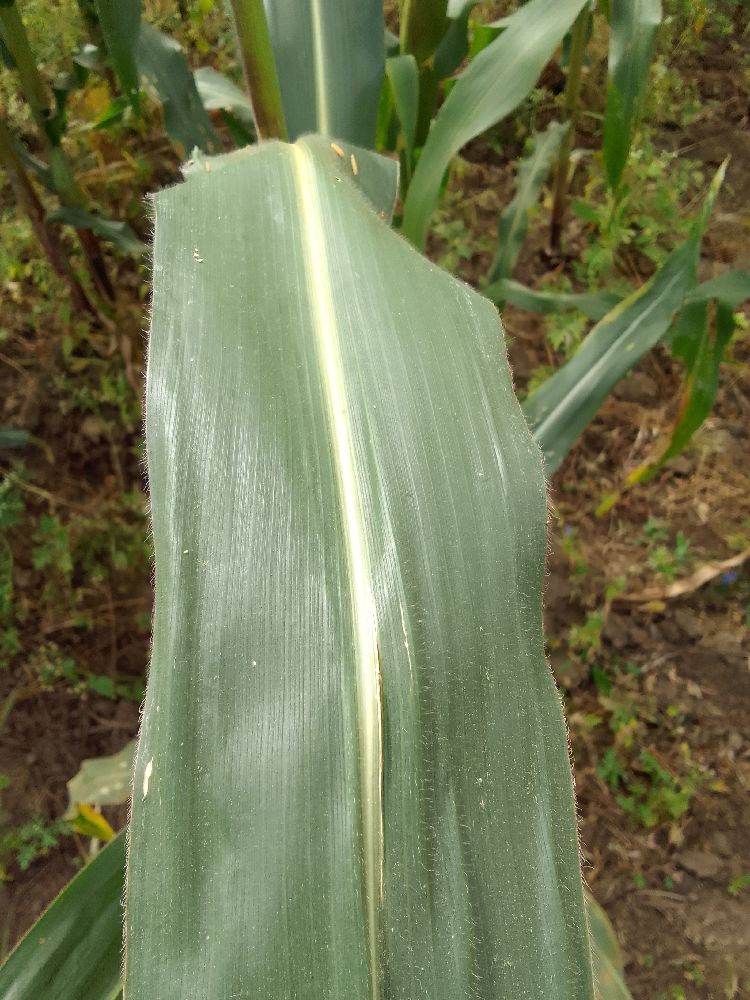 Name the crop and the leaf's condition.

maize, healthy
